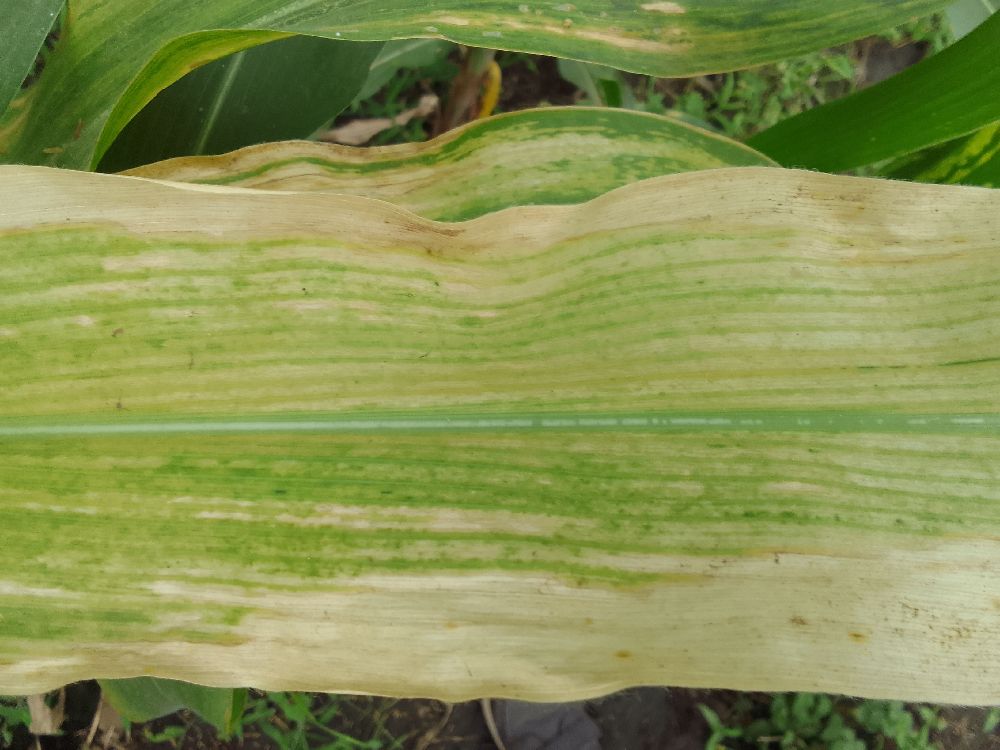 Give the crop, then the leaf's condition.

maize, maize lethal necrosis
